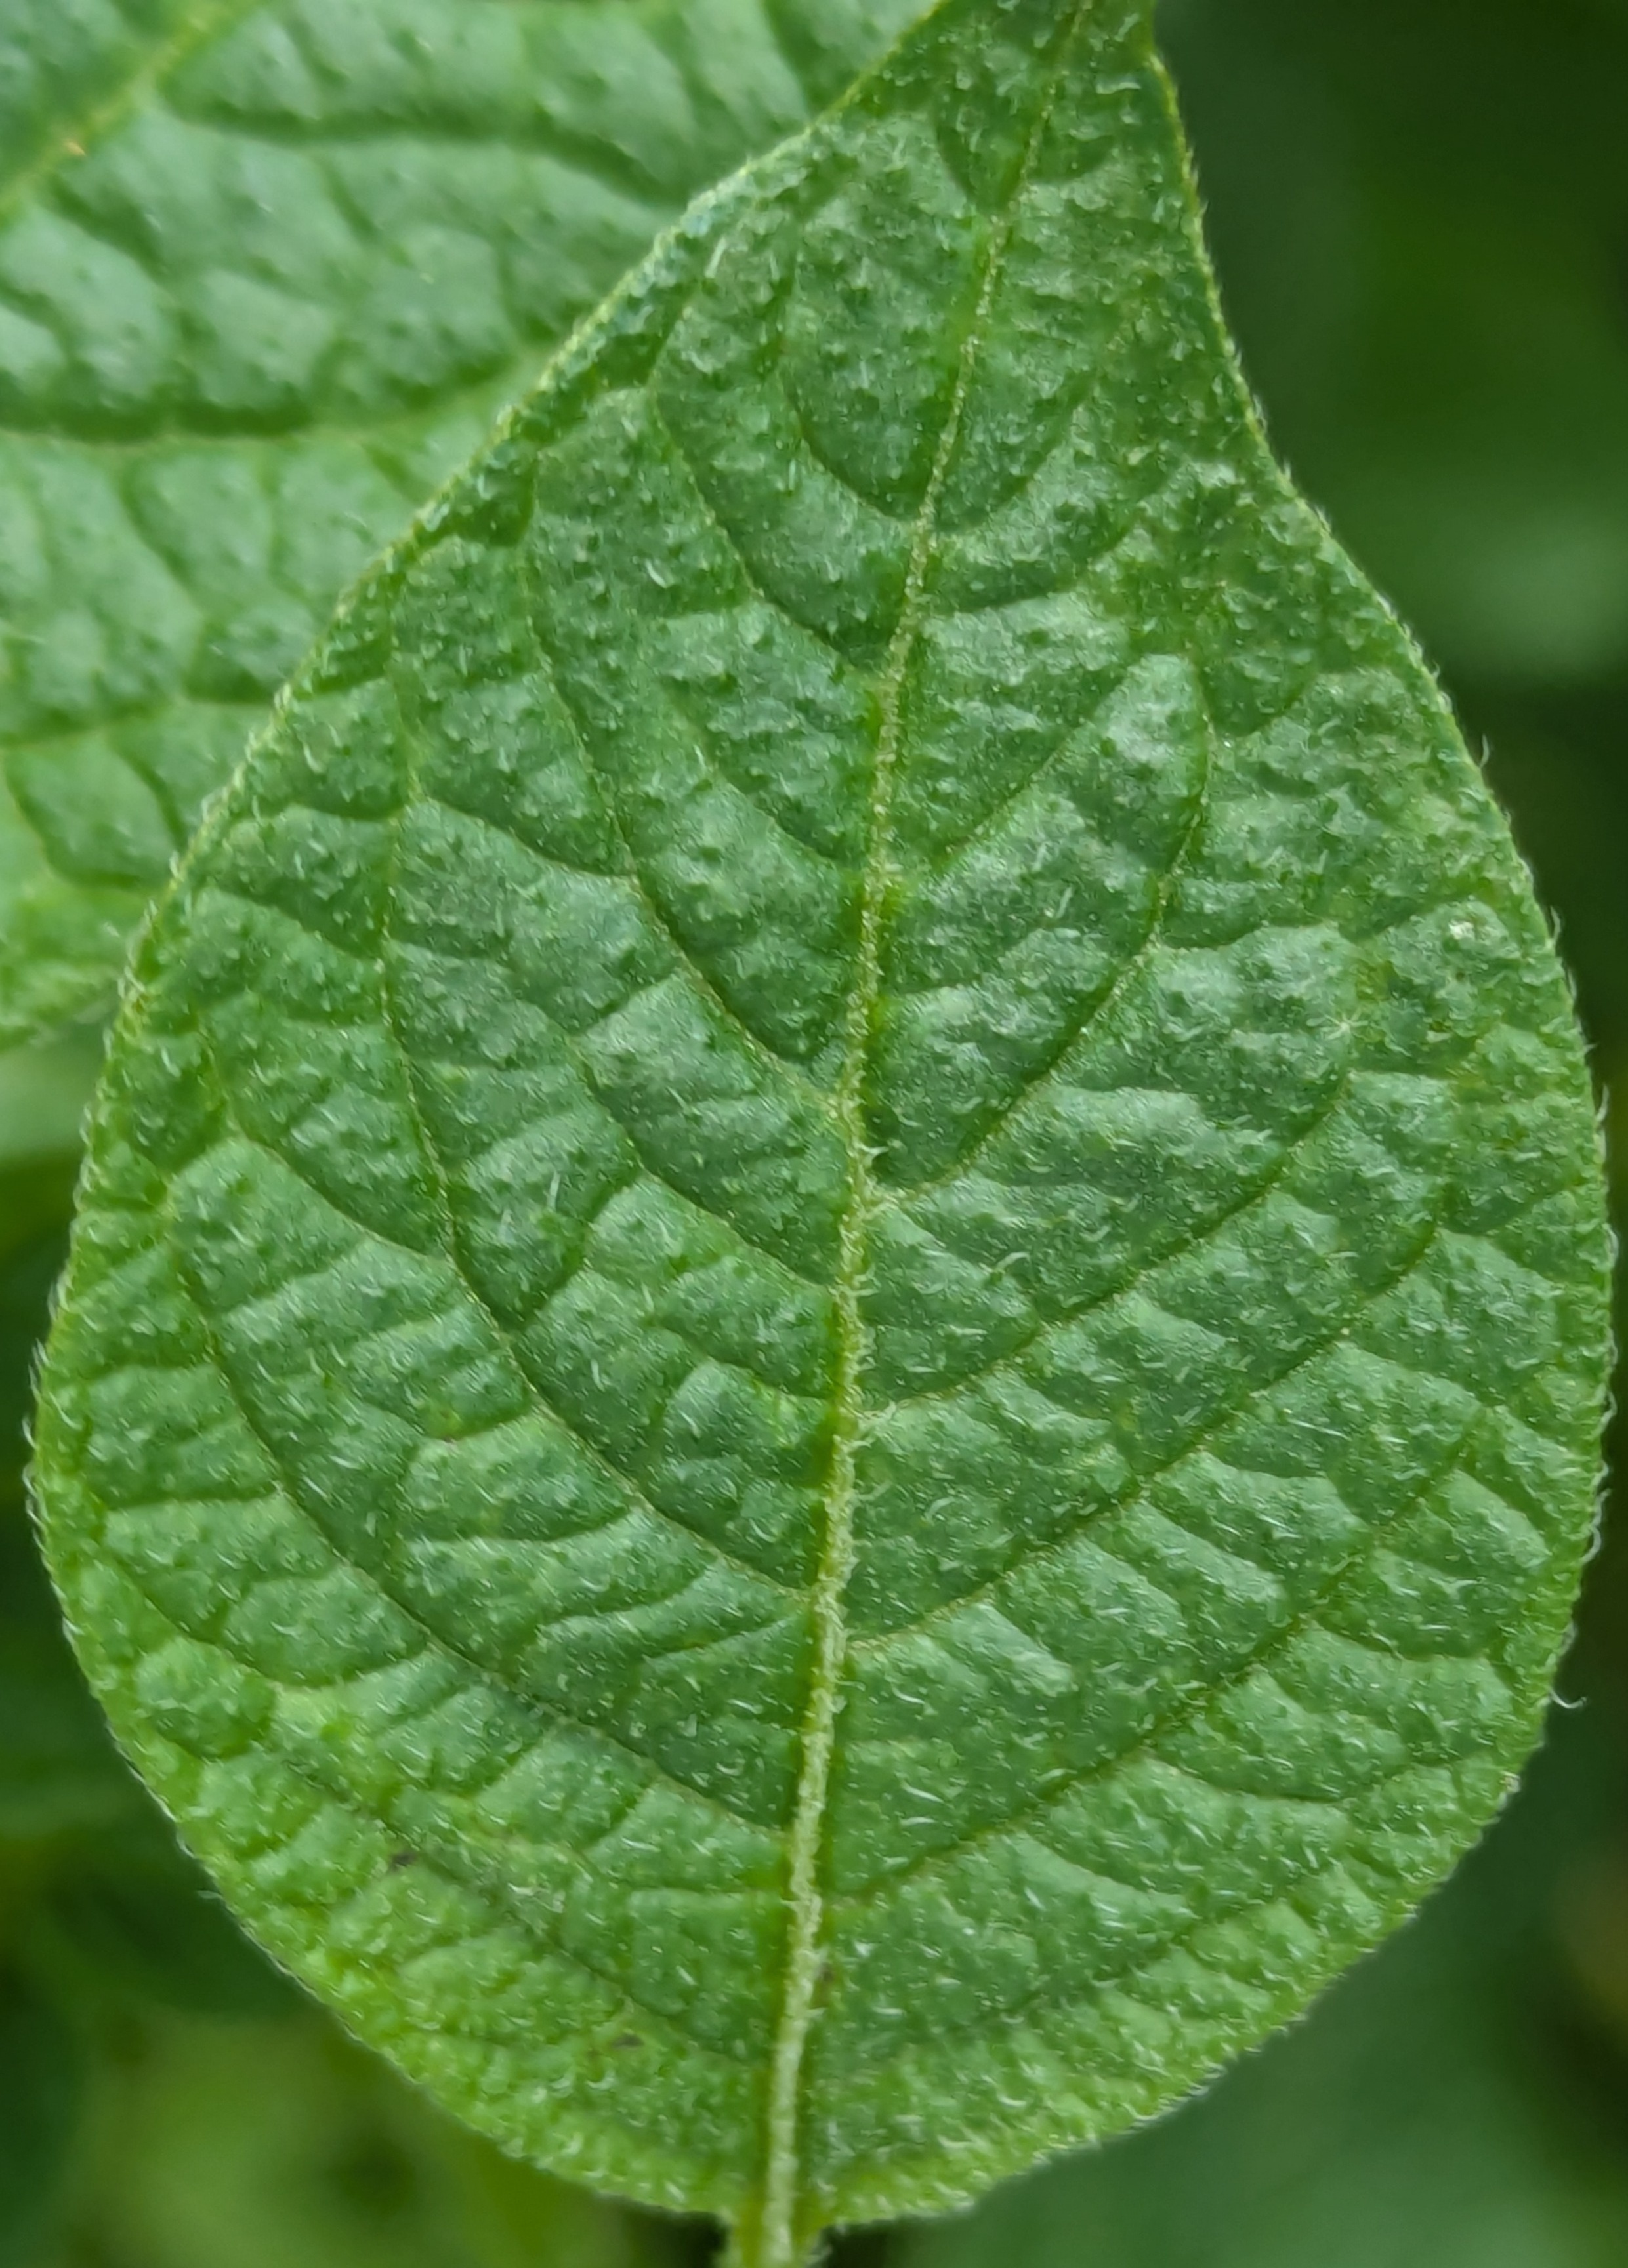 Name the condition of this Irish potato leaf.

healthy
